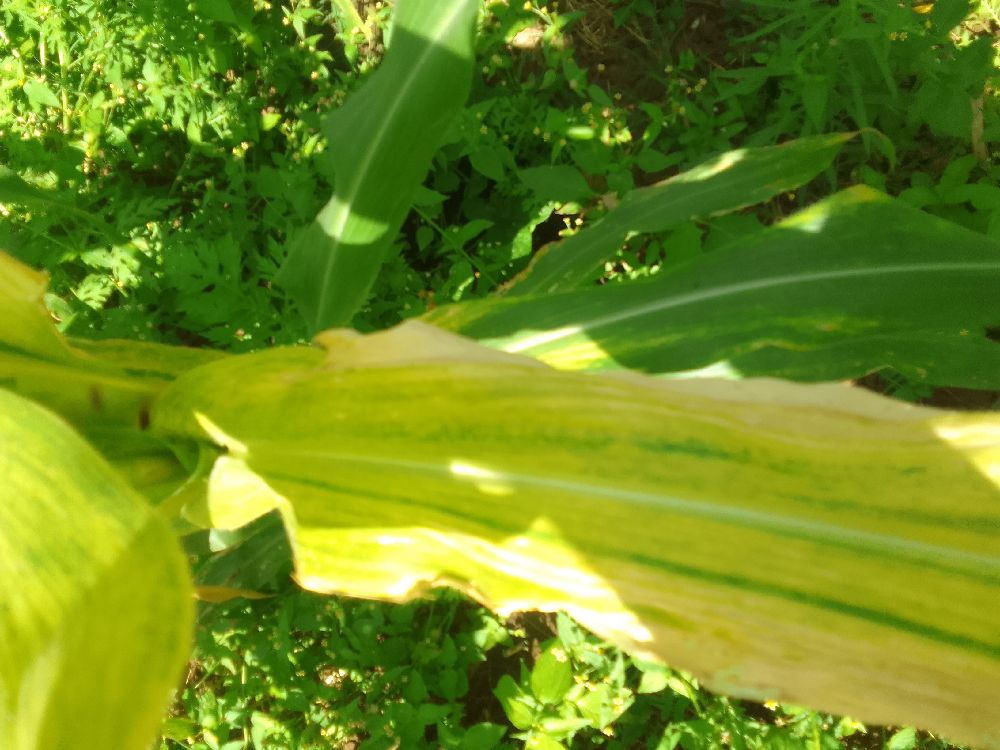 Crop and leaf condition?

maize, maize lethal necrosis
